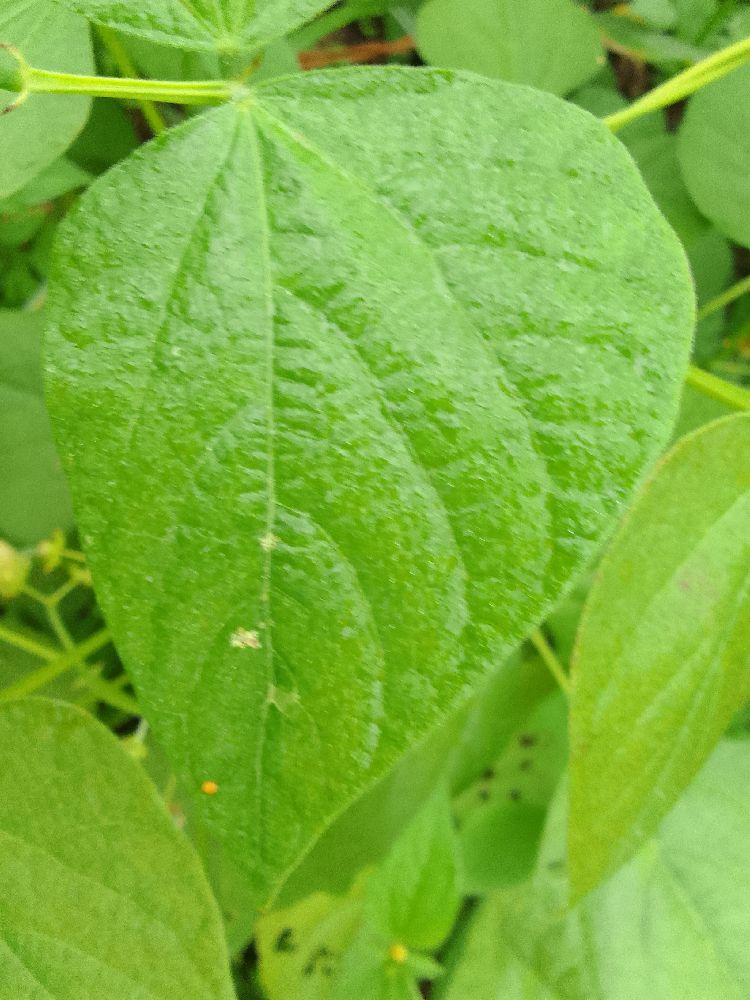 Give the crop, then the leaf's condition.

common bean, healthy
